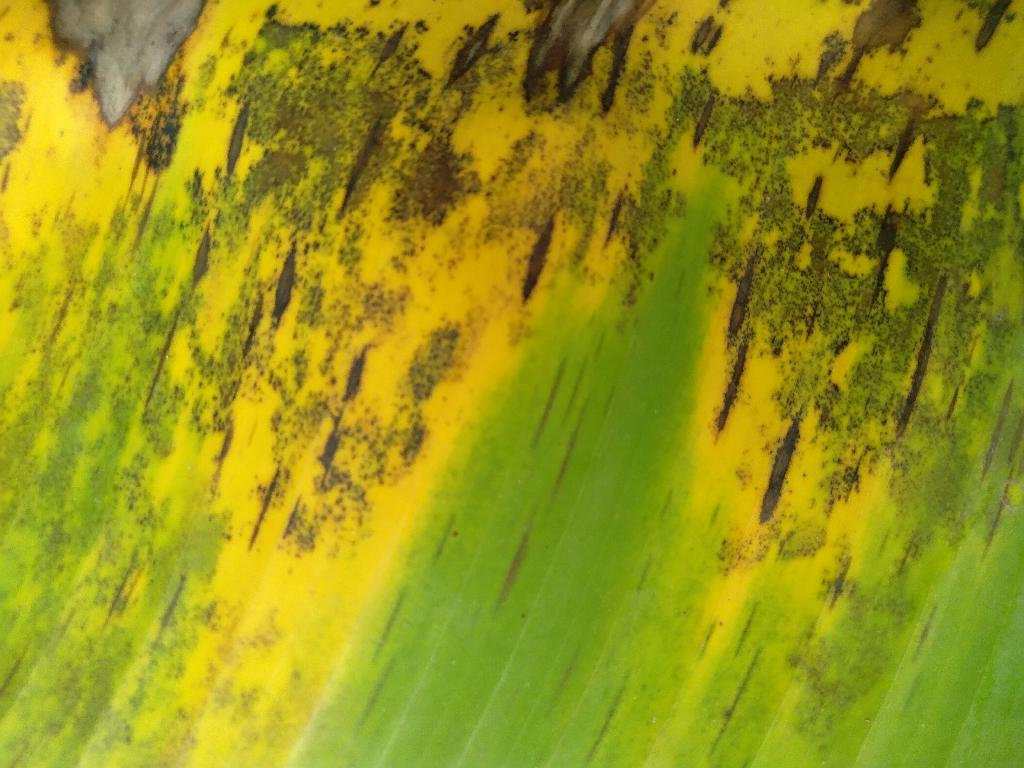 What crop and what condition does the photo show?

banana, black sigatoka
